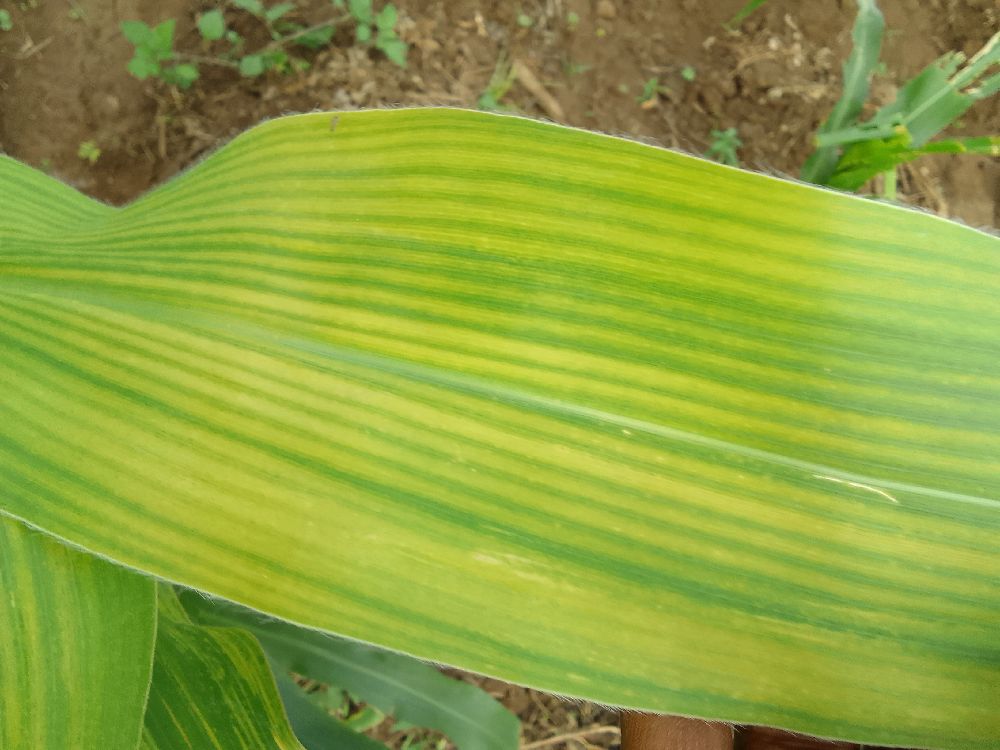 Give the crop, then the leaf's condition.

maize, maize lethal necrosis
